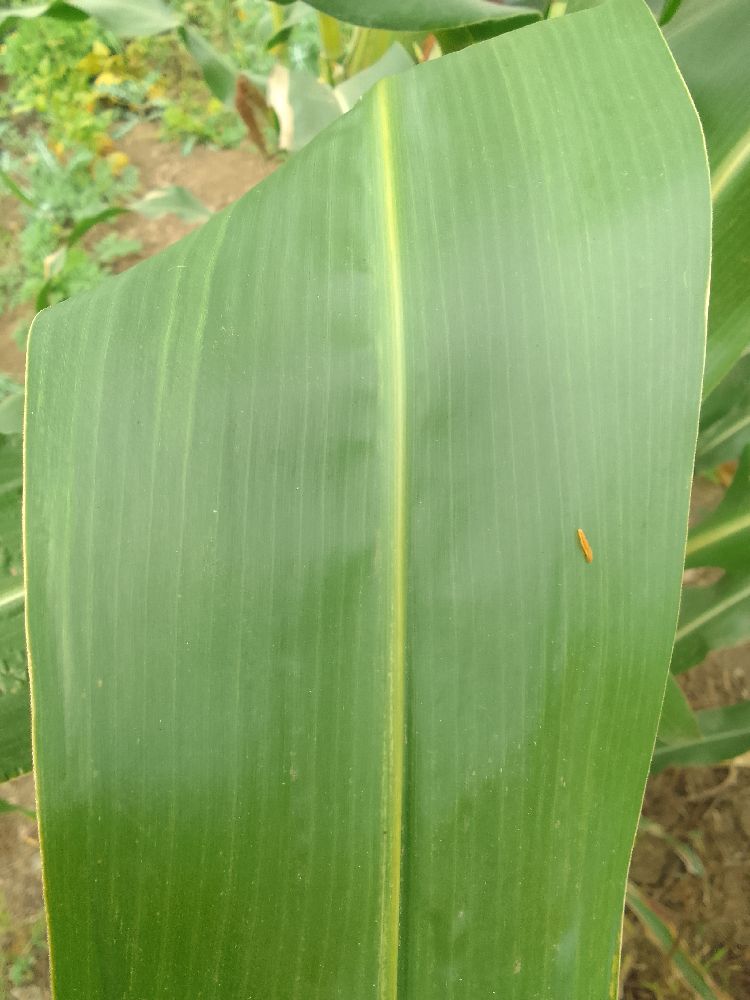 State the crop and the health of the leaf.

maize, healthy
